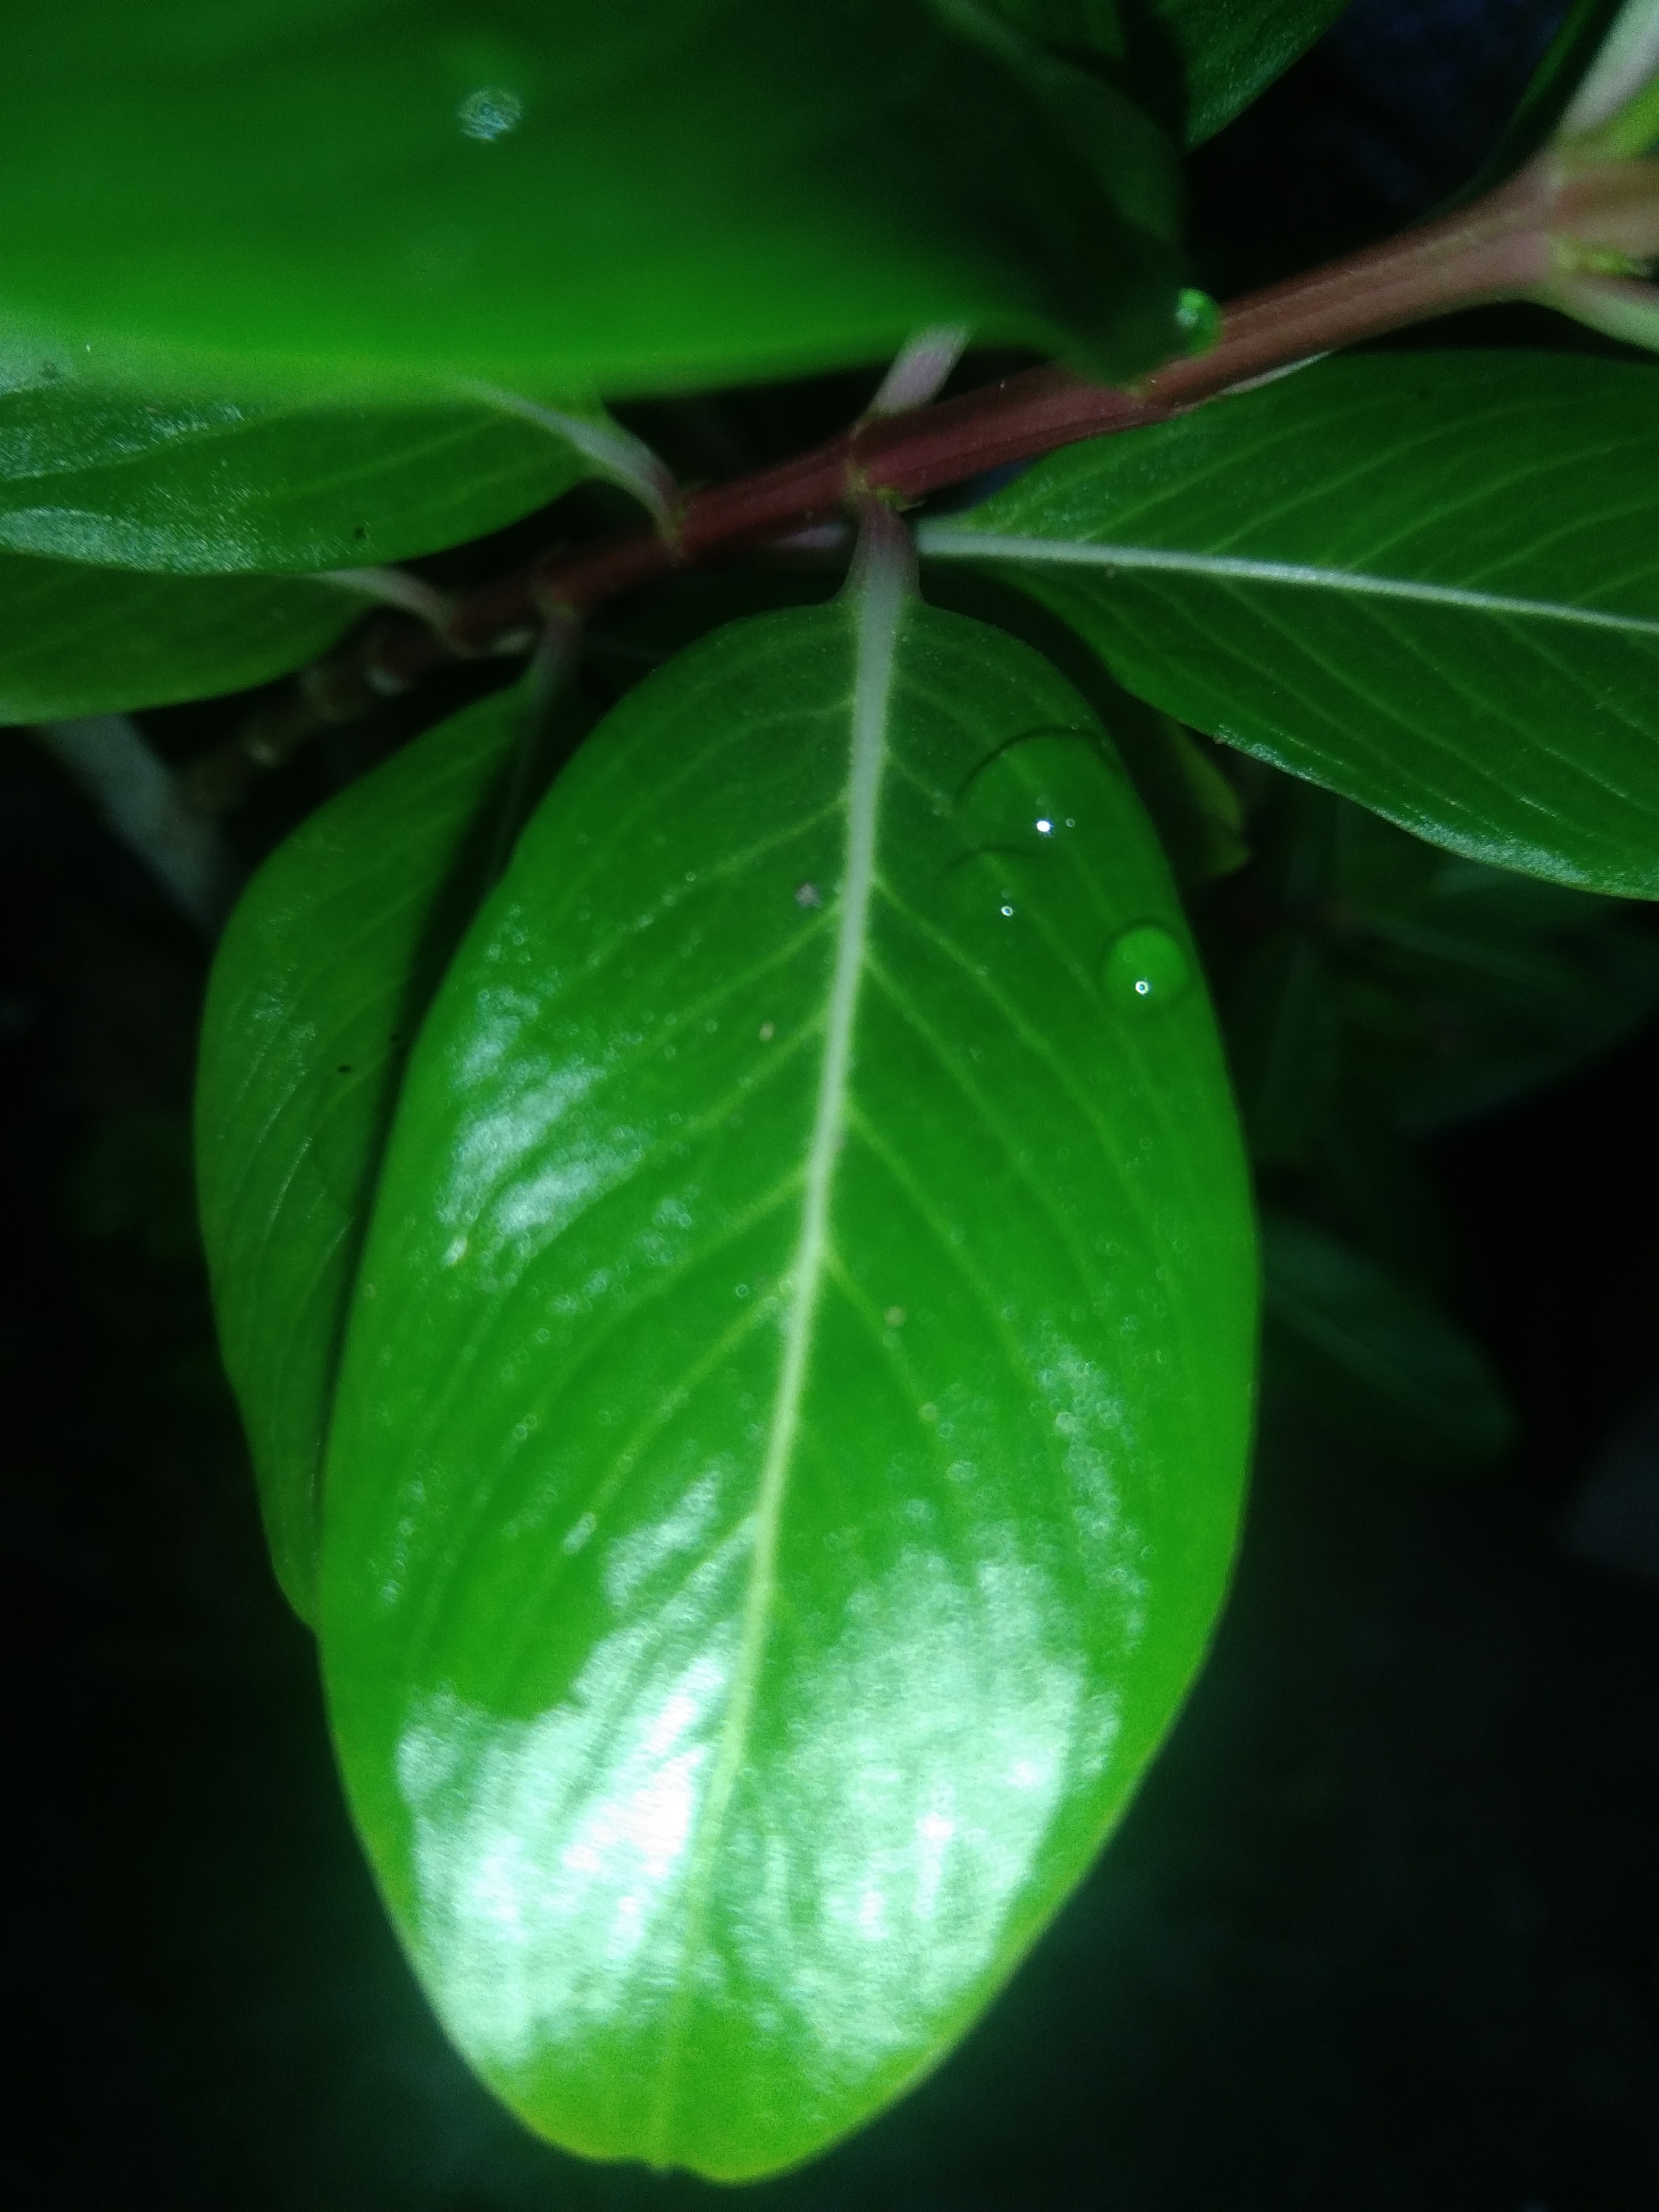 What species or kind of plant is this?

rose periwinkle
